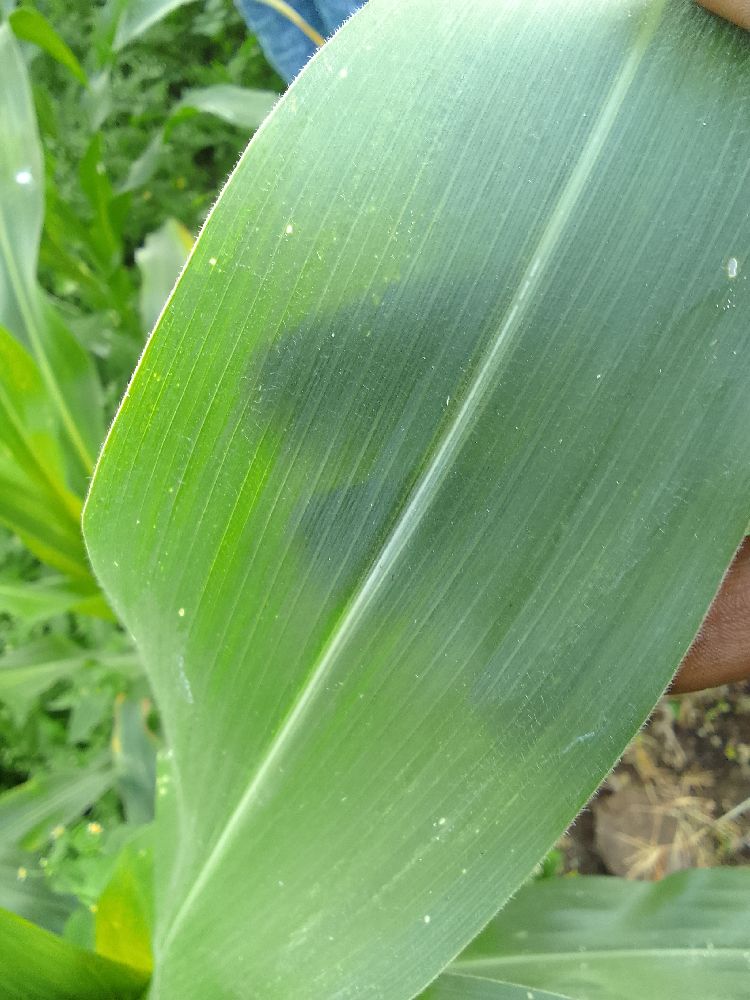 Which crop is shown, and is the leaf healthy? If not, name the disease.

maize, healthy
